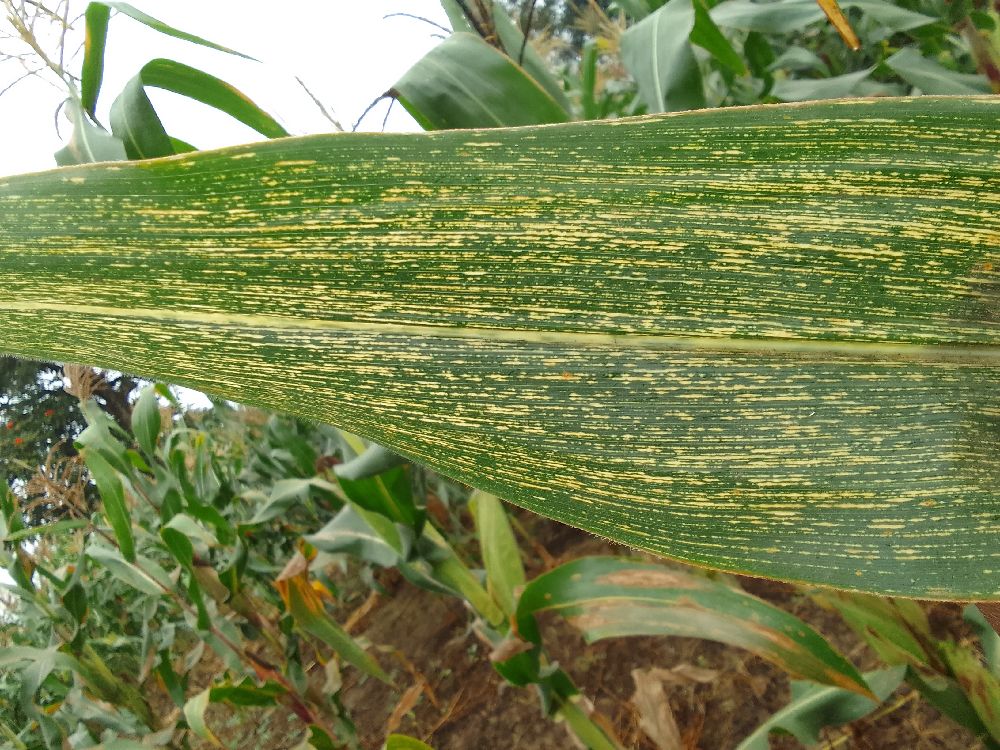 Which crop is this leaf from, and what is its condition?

maize, maize streak virus
